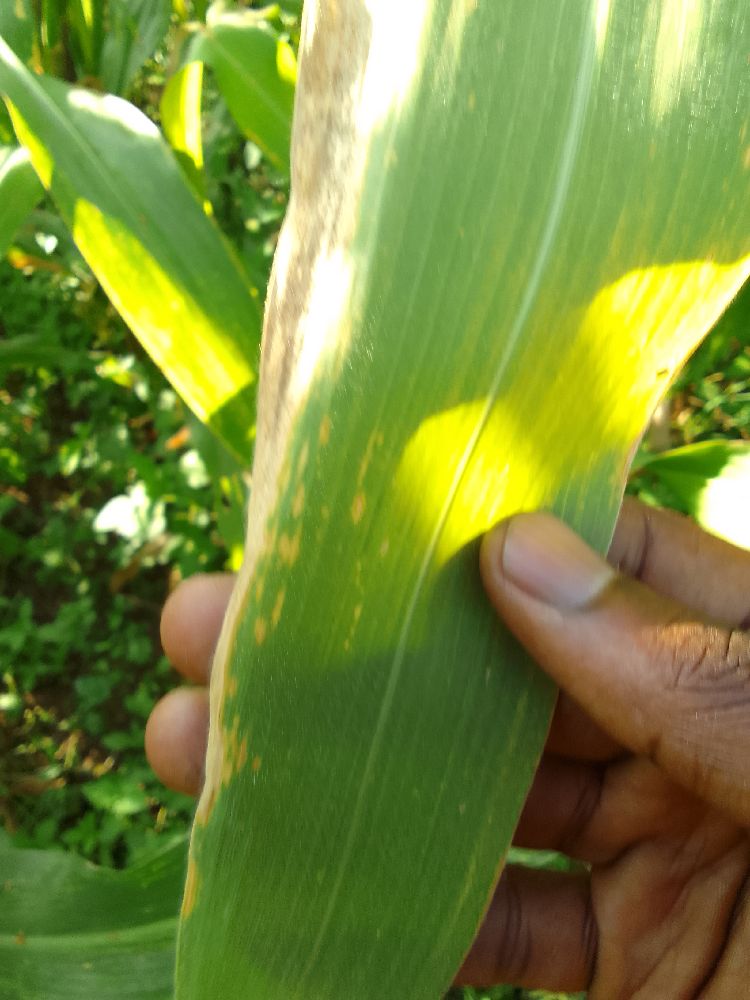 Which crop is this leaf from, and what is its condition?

maize, maize lethal necrosis
